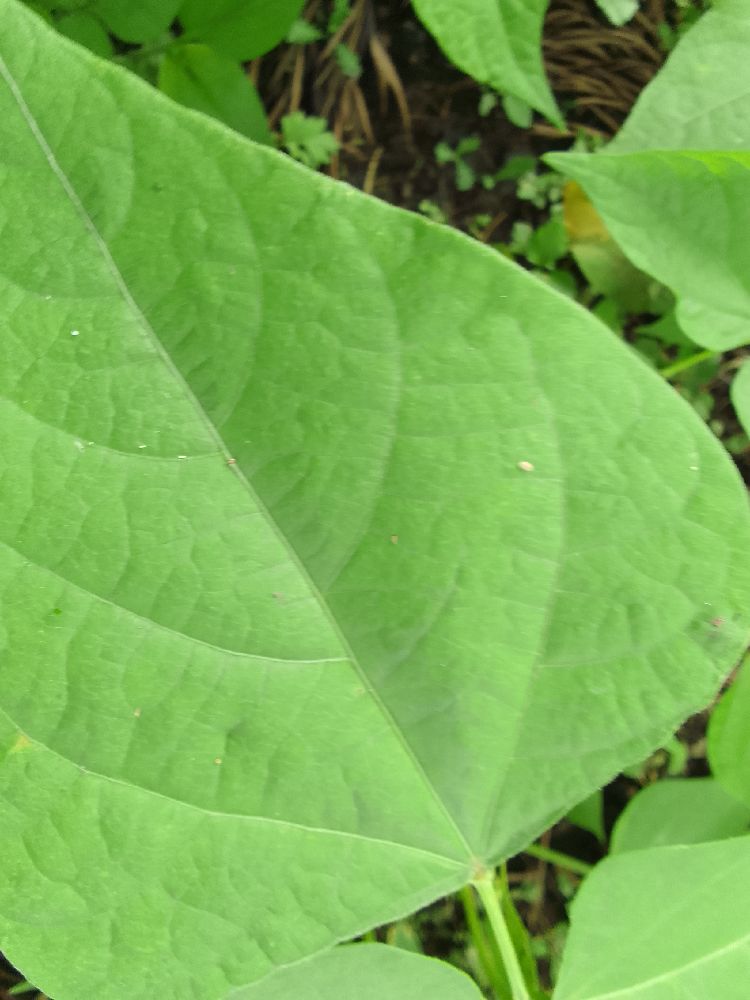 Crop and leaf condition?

common bean, healthy
